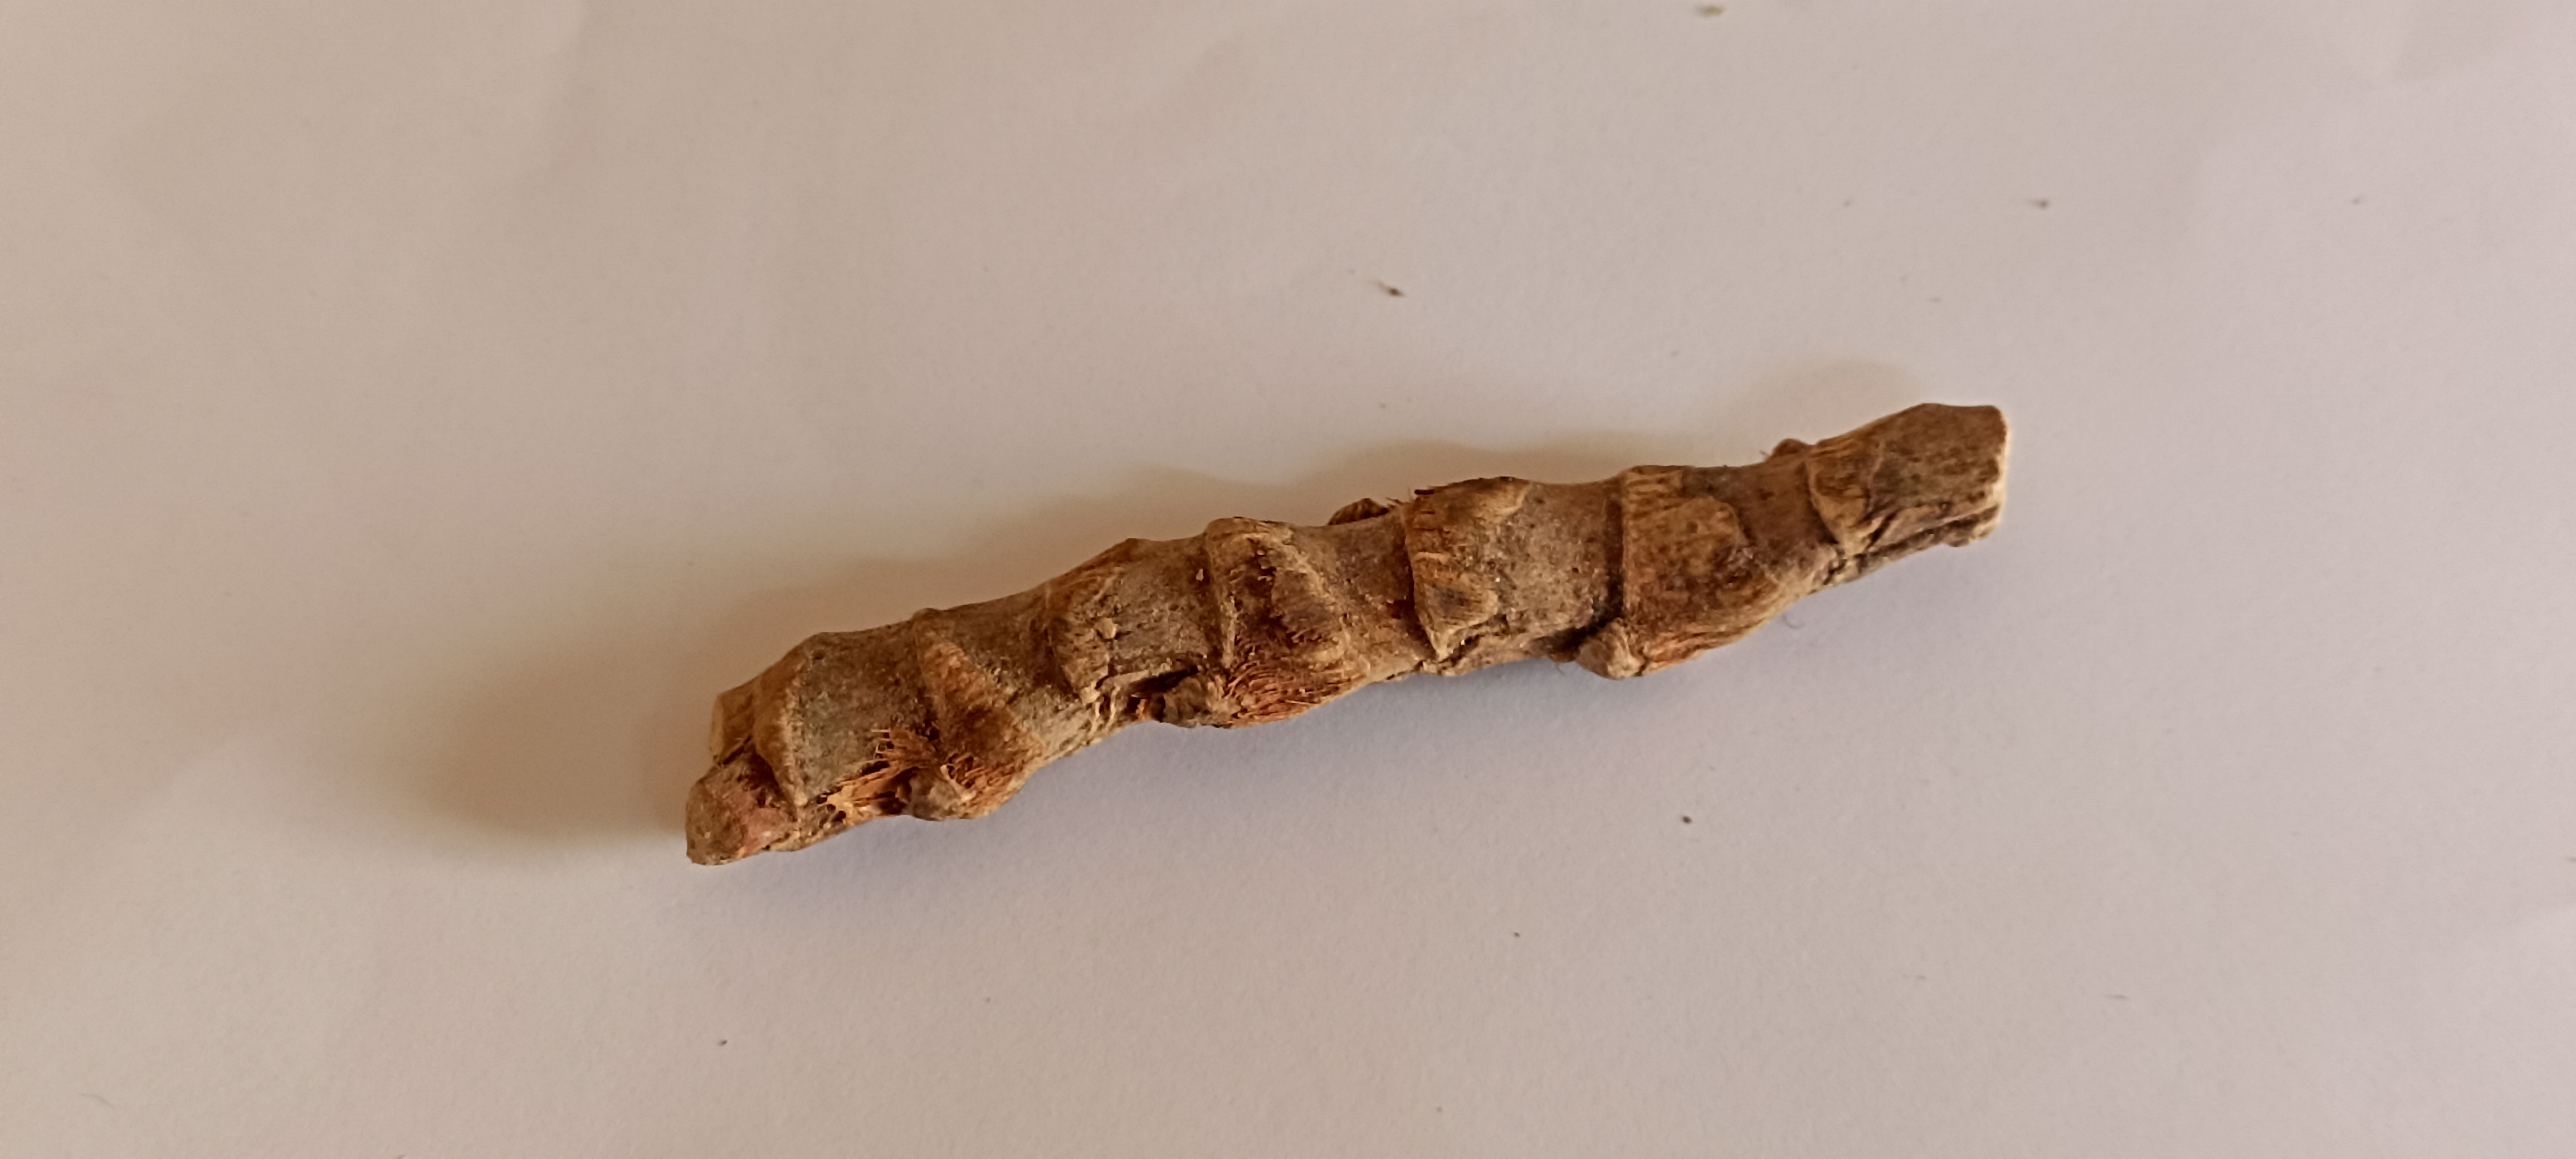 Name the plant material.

vekhand
